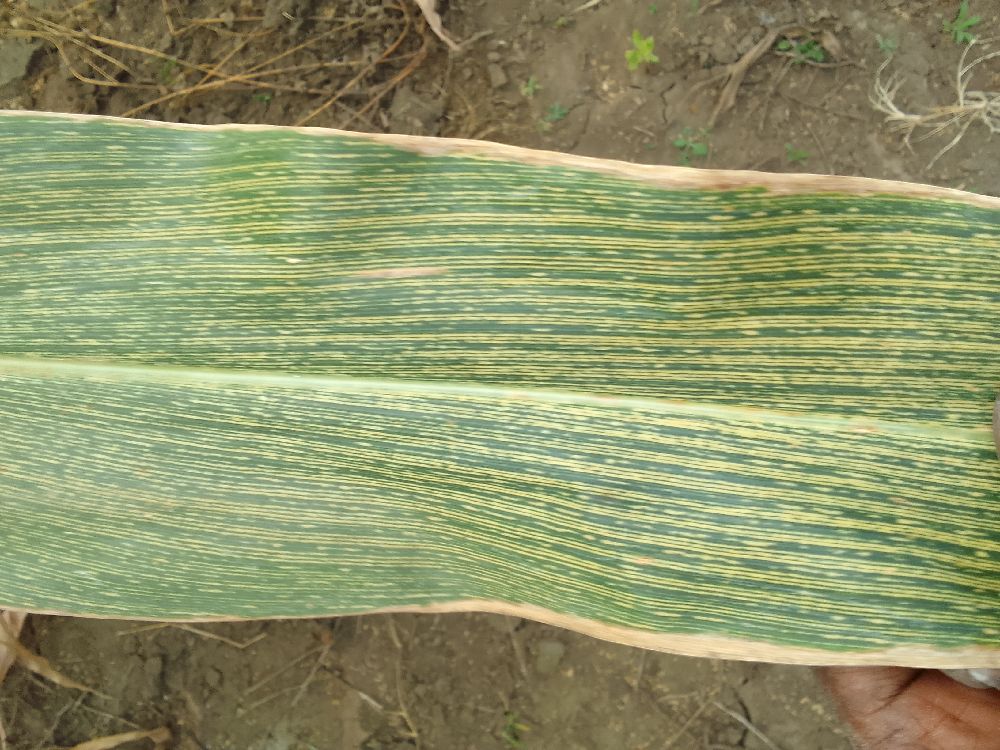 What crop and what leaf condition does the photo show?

maize, maize streak virus
